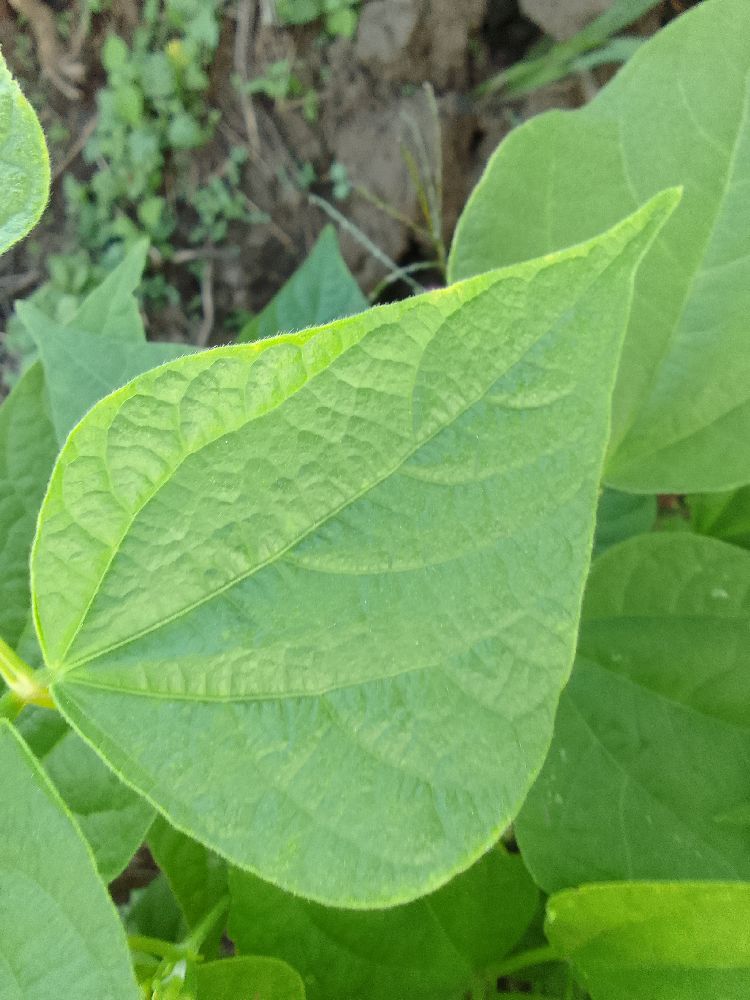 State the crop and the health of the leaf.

common bean, healthy
